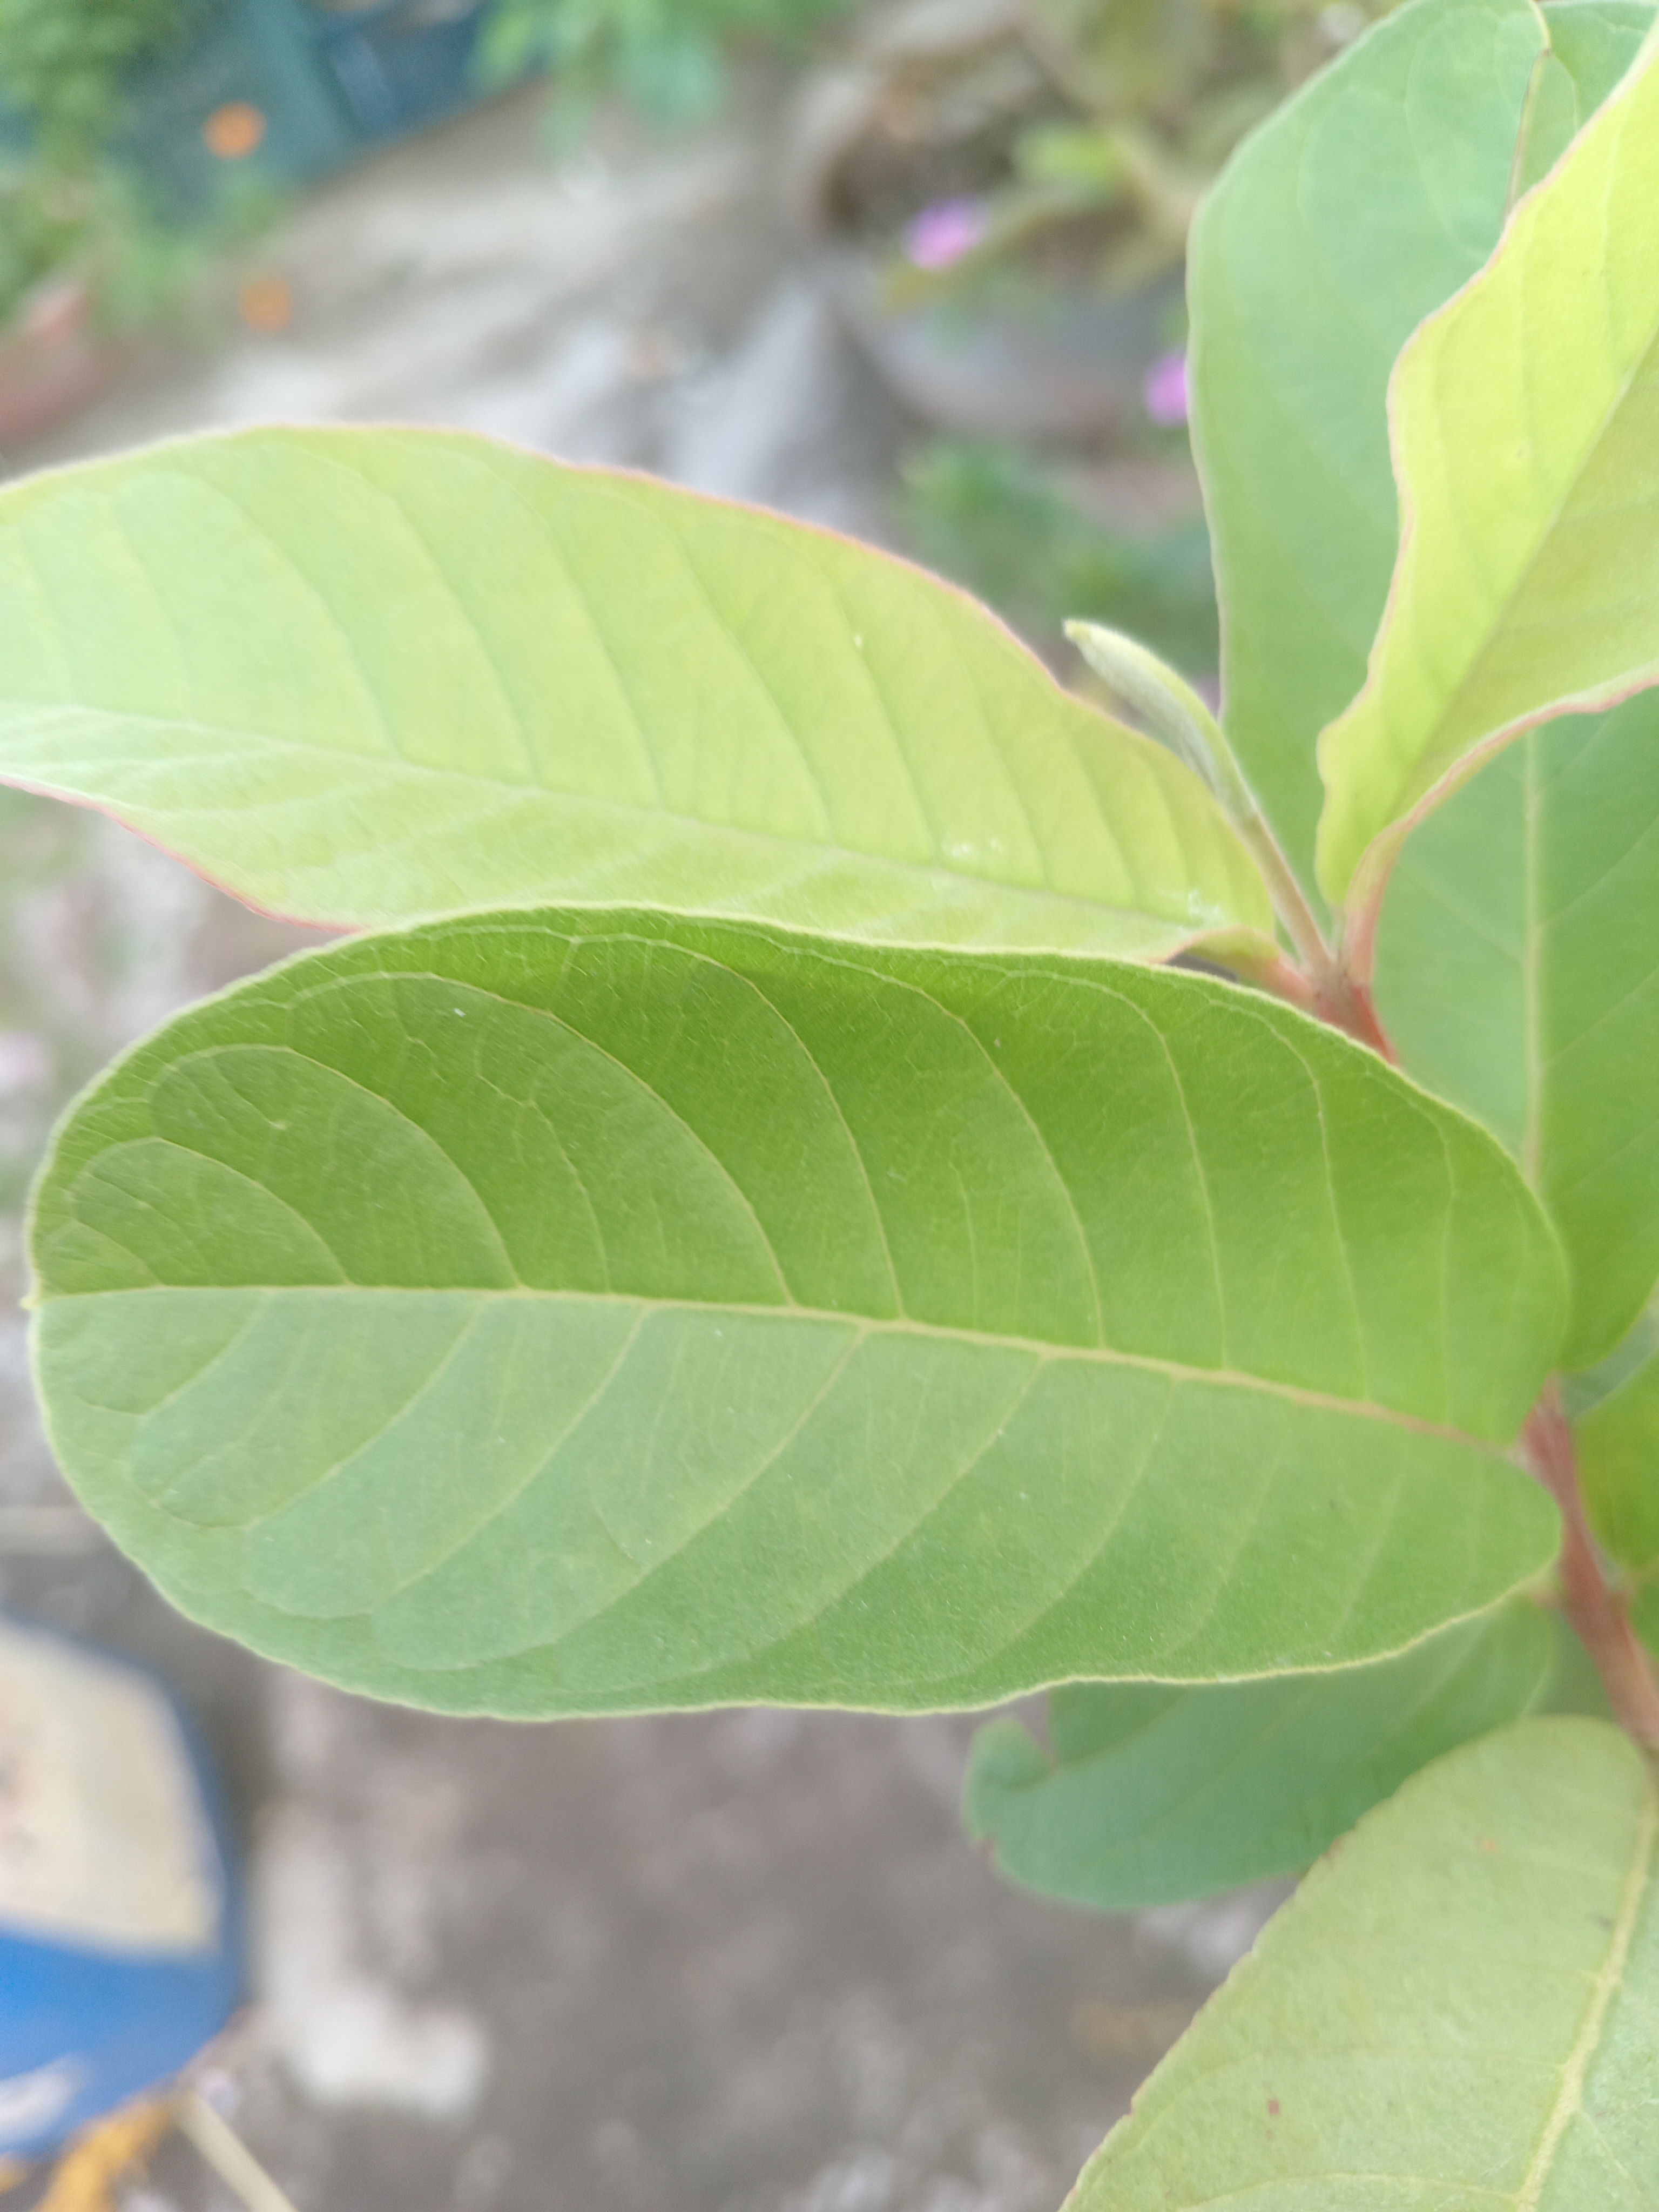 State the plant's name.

guava
